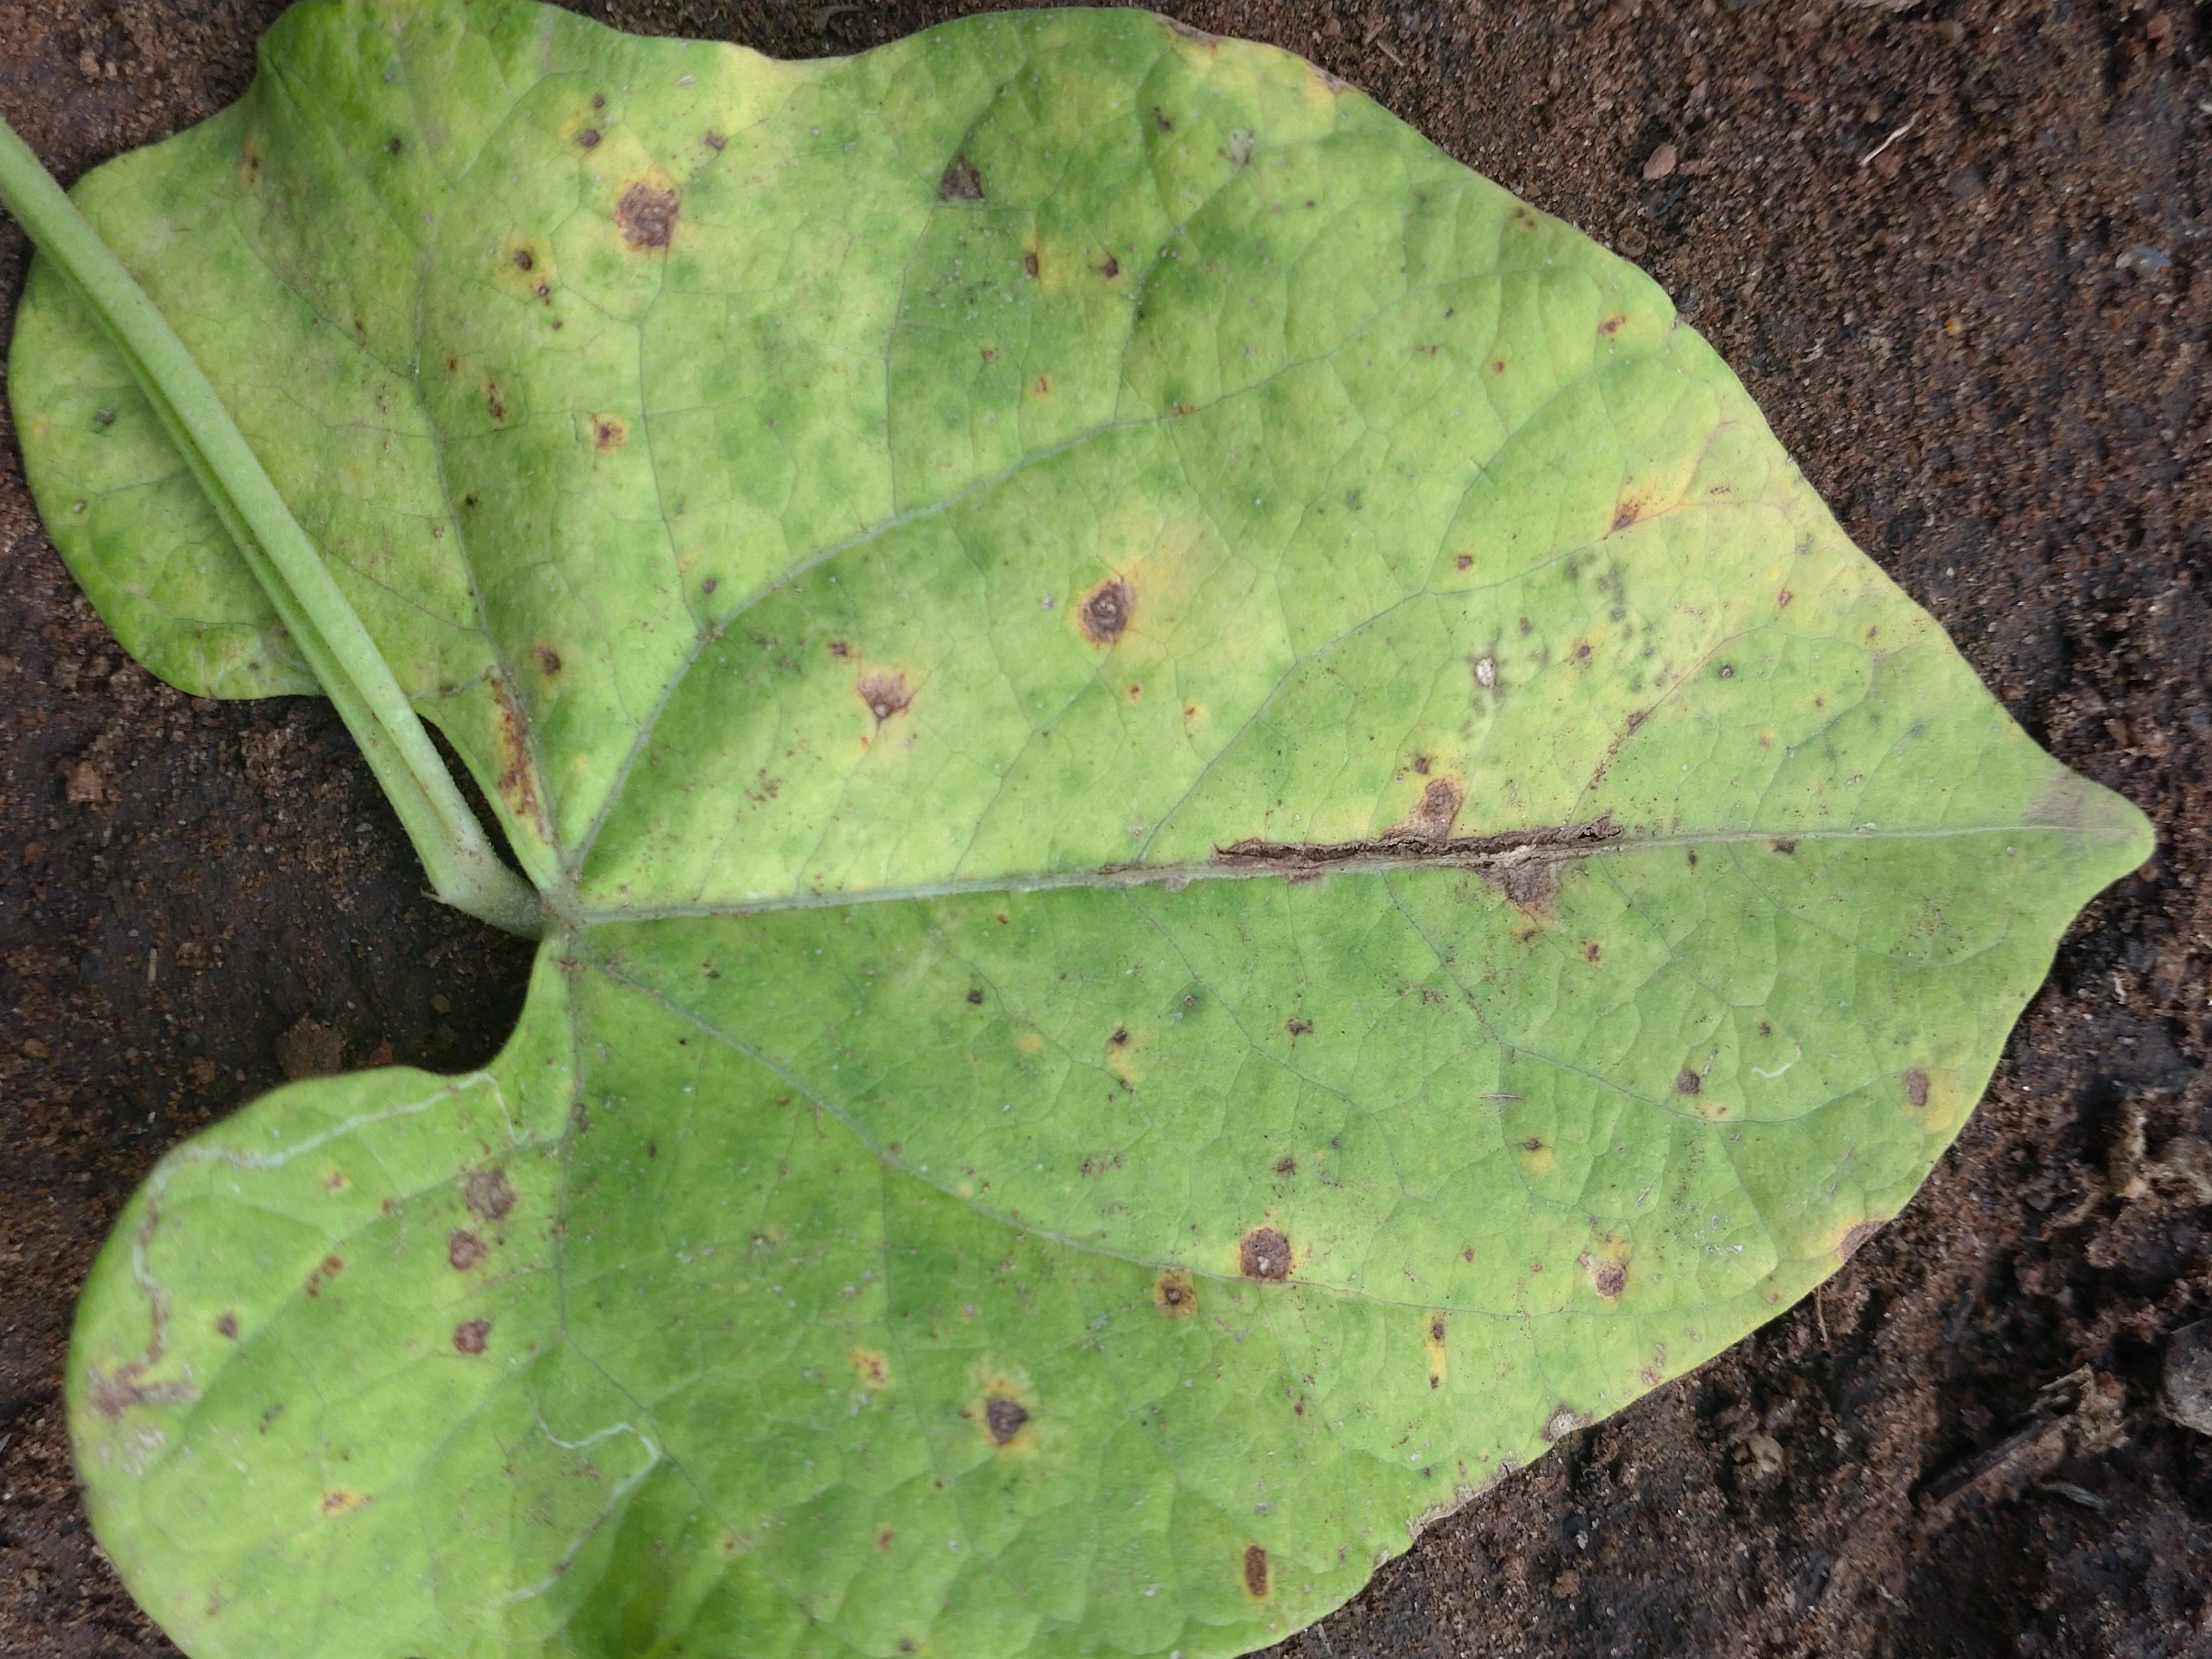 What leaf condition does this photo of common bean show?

anthracnose
